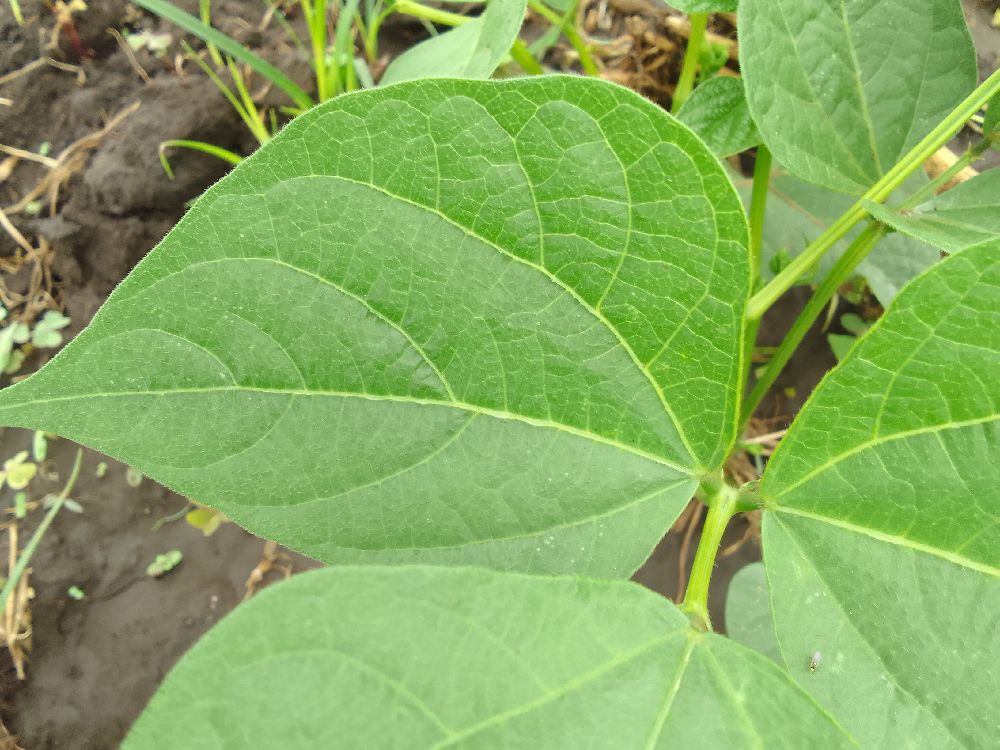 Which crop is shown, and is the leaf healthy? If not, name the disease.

common bean, healthy
